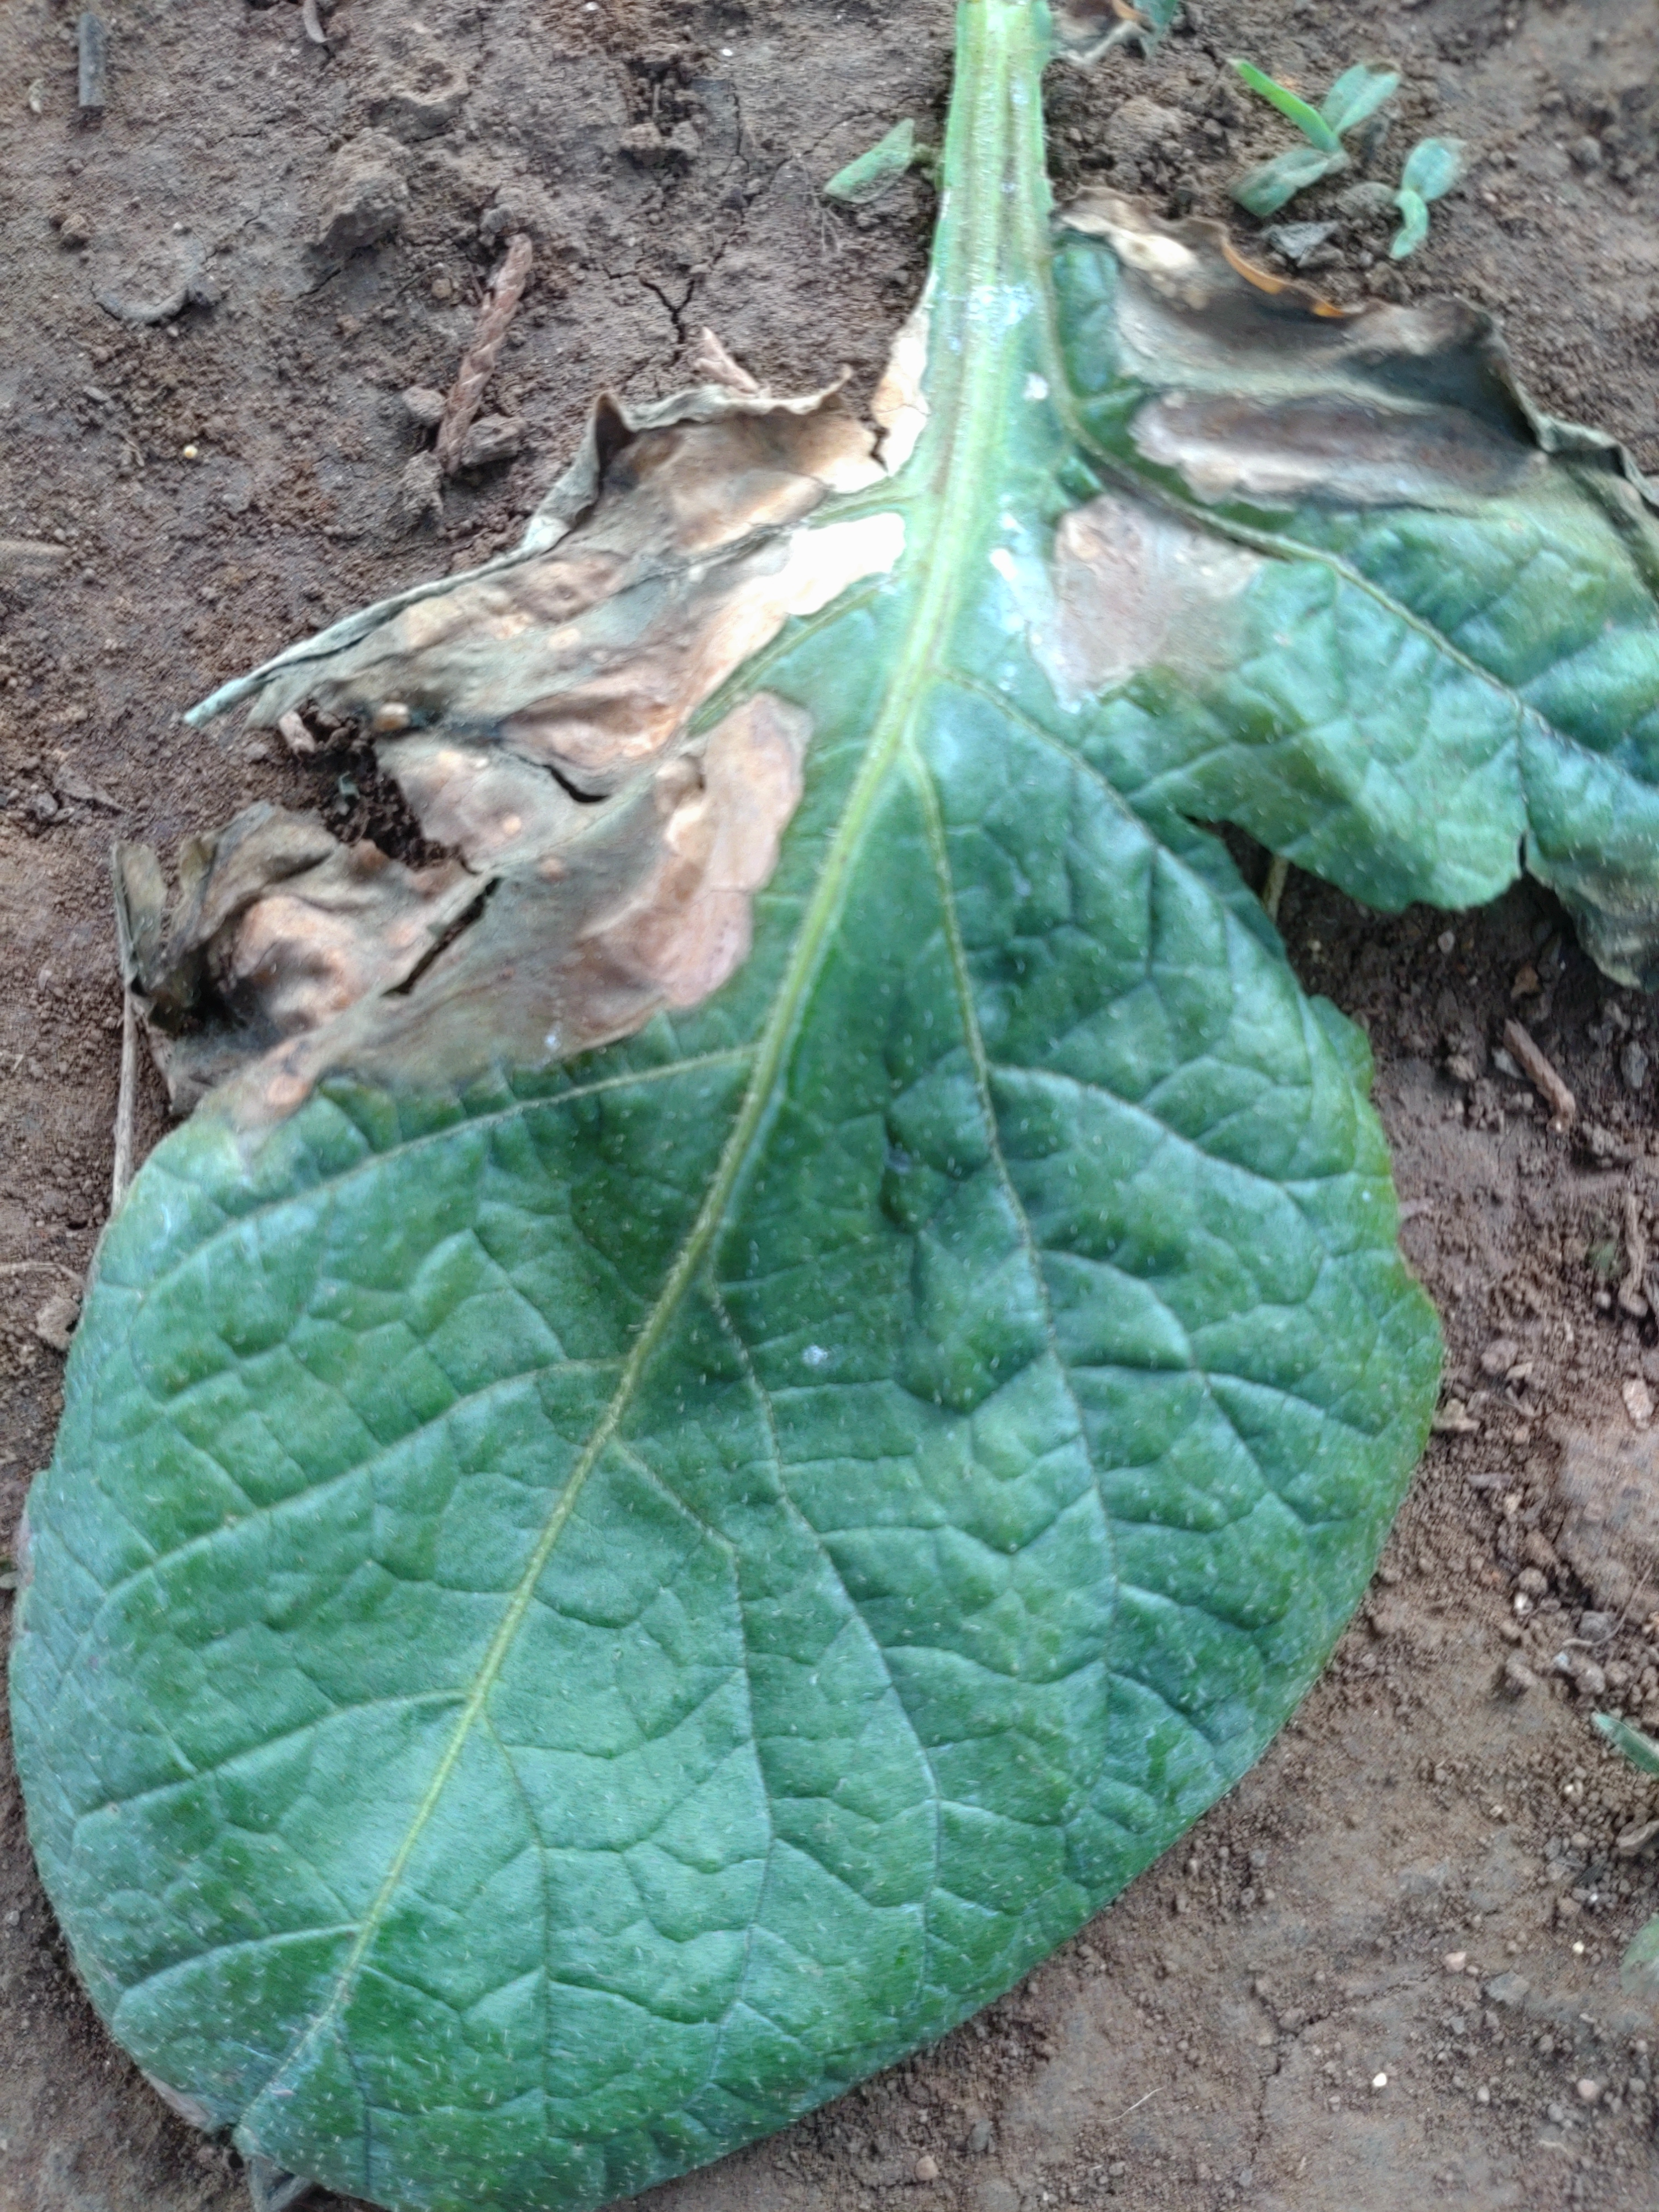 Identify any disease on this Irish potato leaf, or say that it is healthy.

early blight
